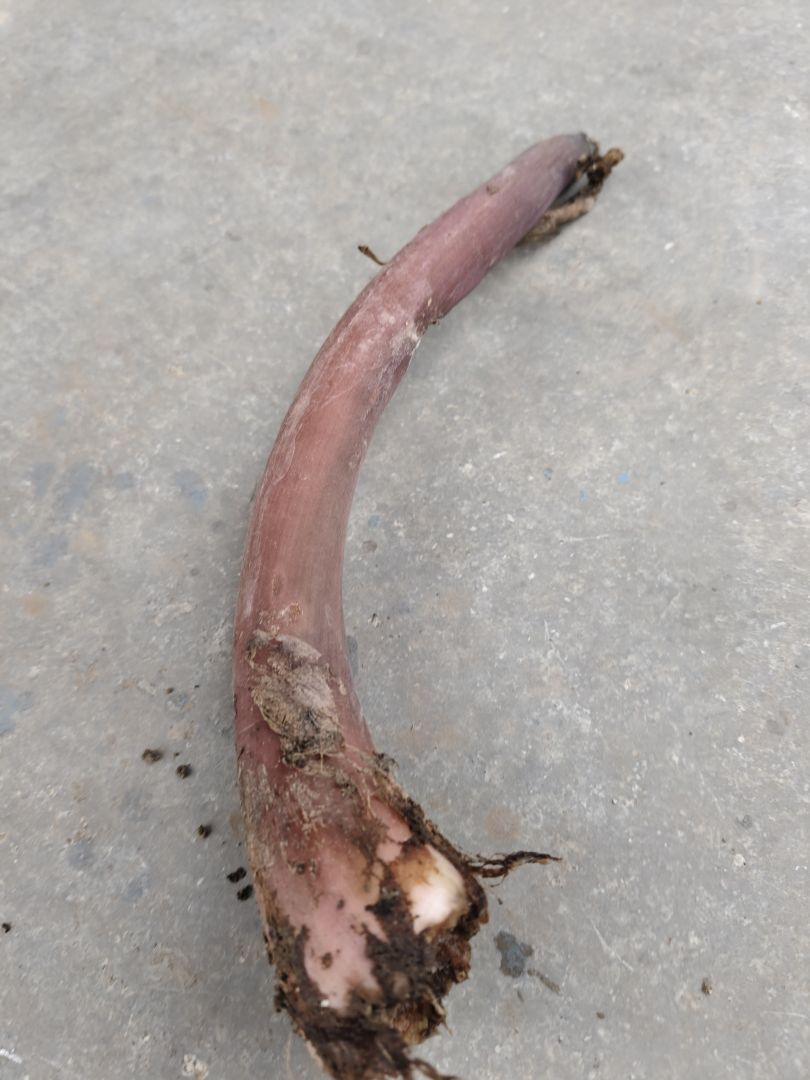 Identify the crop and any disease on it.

taro, root rot
